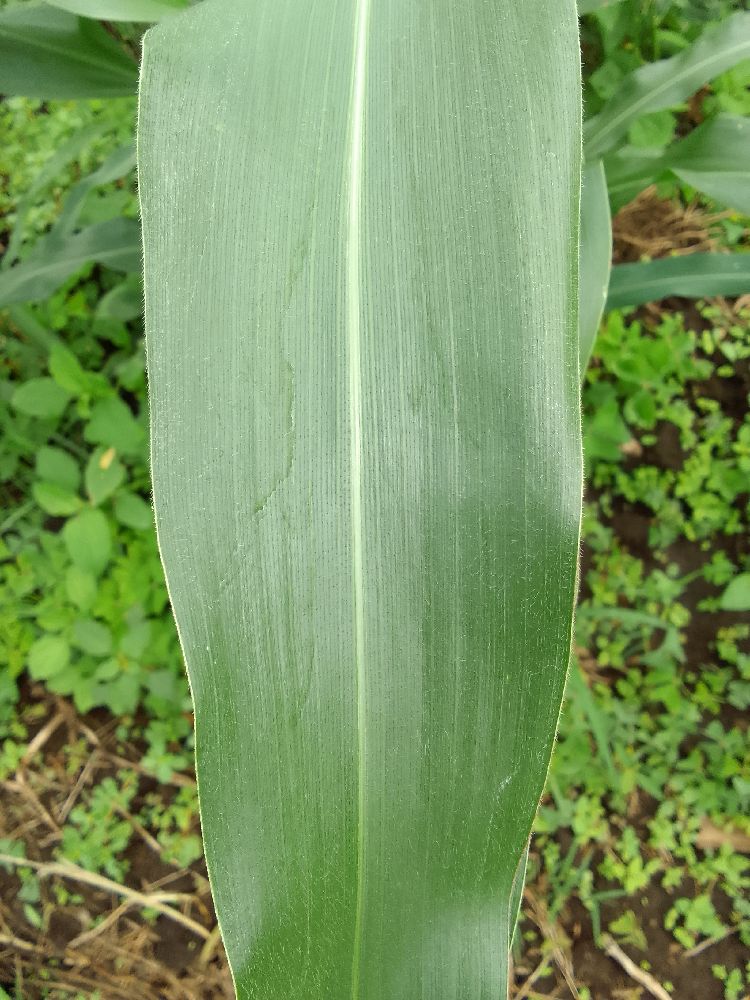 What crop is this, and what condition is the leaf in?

maize, healthy
